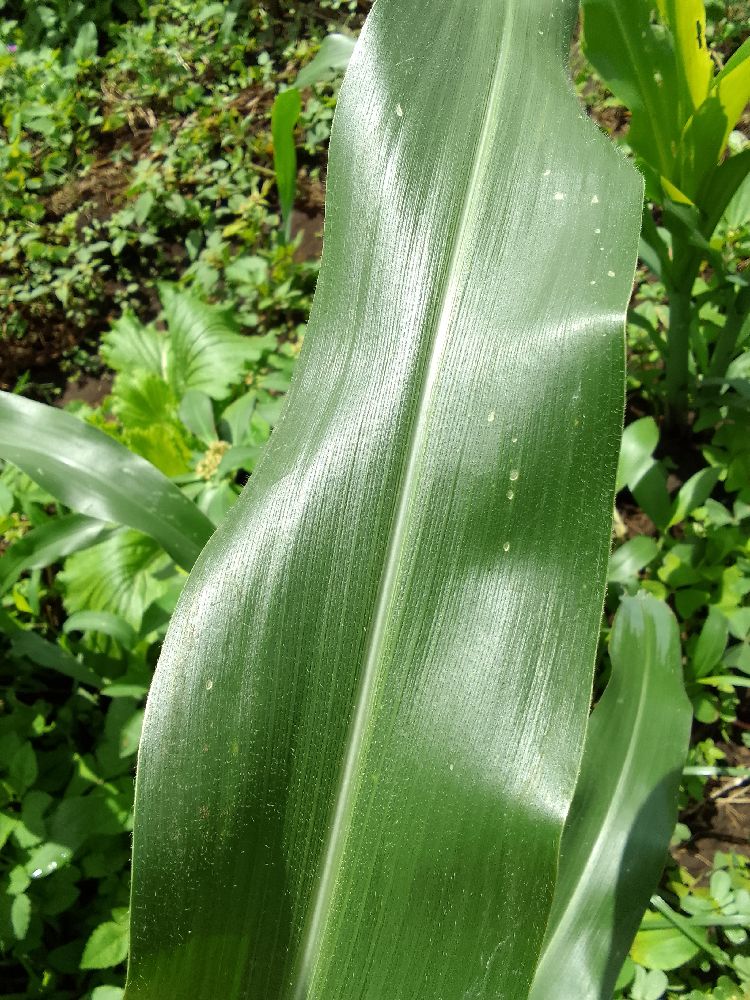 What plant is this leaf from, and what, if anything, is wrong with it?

maize, healthy
